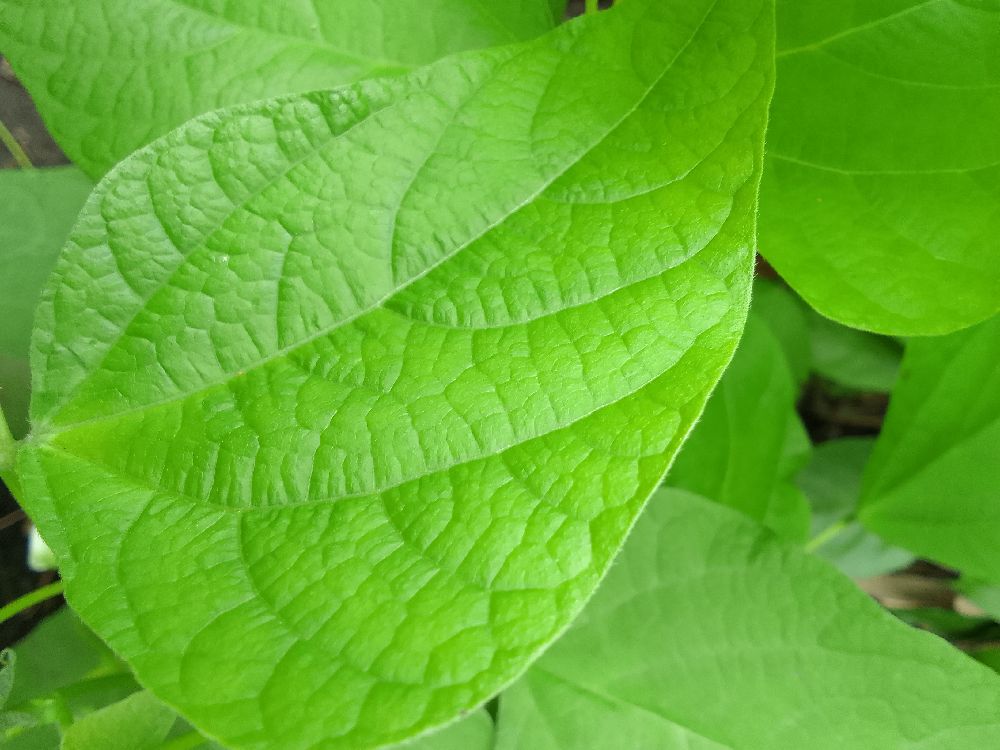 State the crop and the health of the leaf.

common bean, healthy
